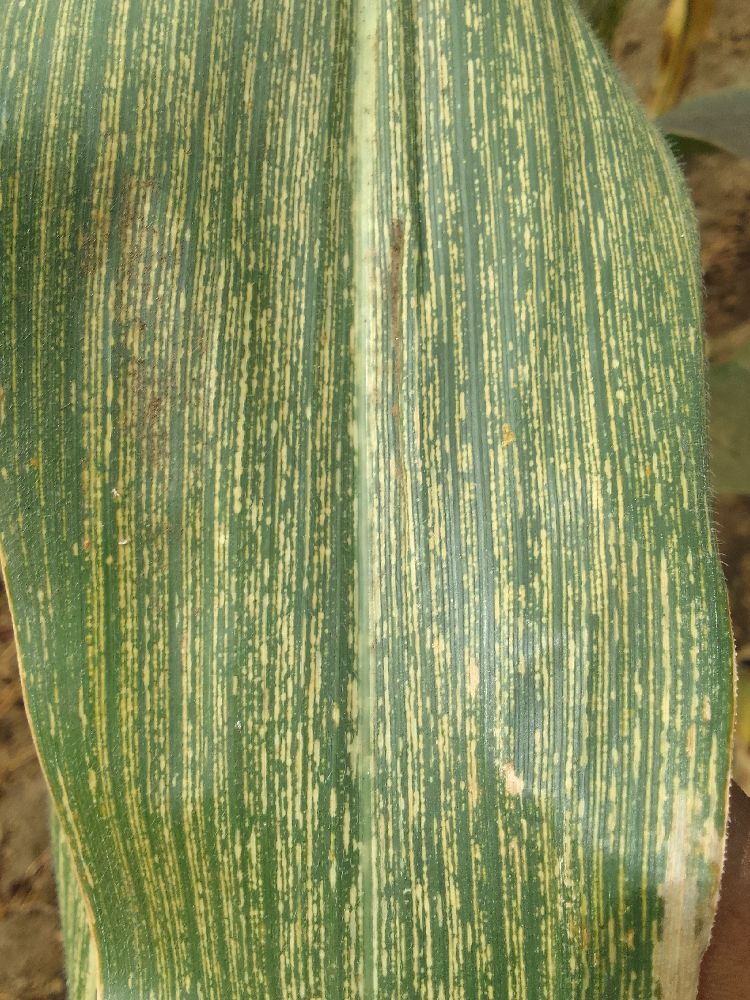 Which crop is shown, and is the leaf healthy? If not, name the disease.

maize, maize streak virus
